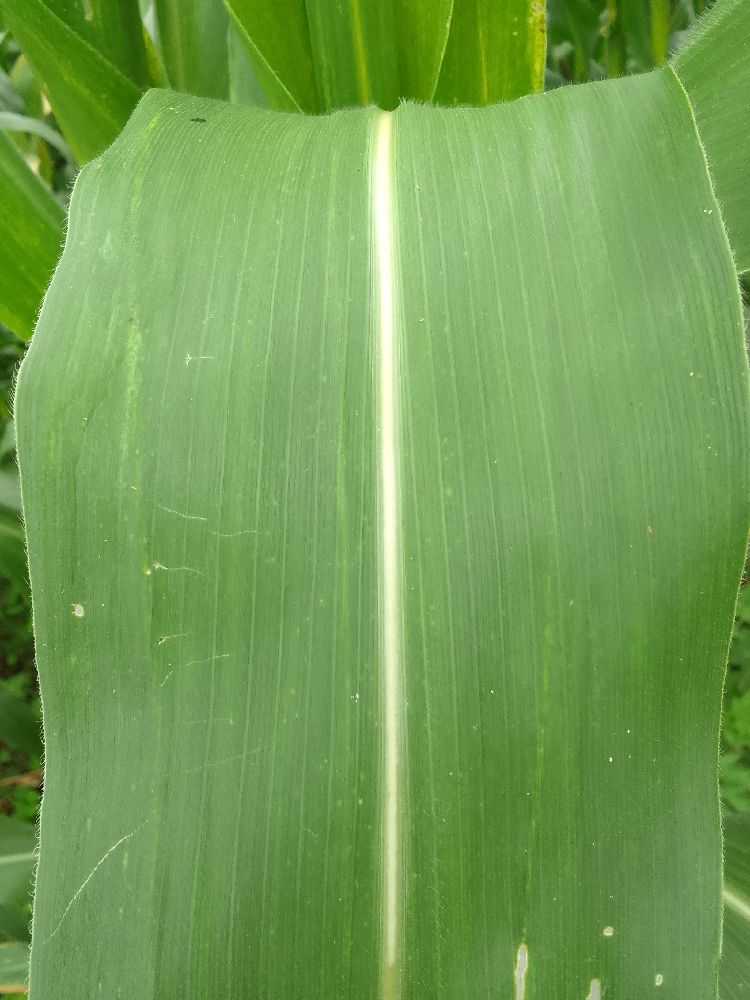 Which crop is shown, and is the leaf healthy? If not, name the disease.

maize, healthy
